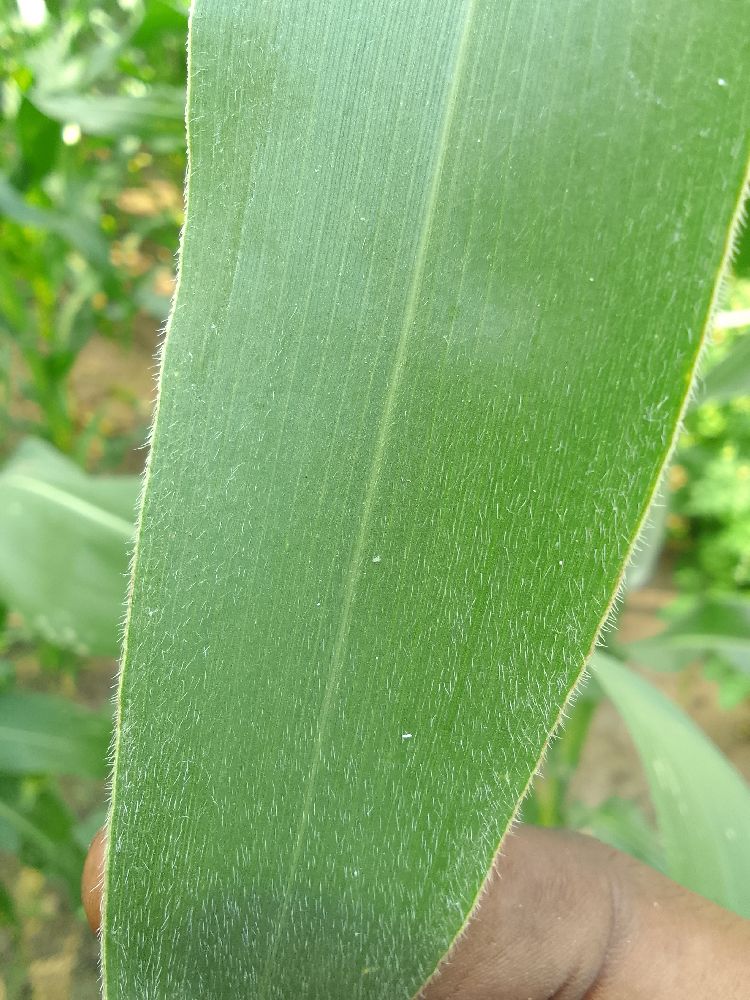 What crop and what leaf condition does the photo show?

maize, healthy
